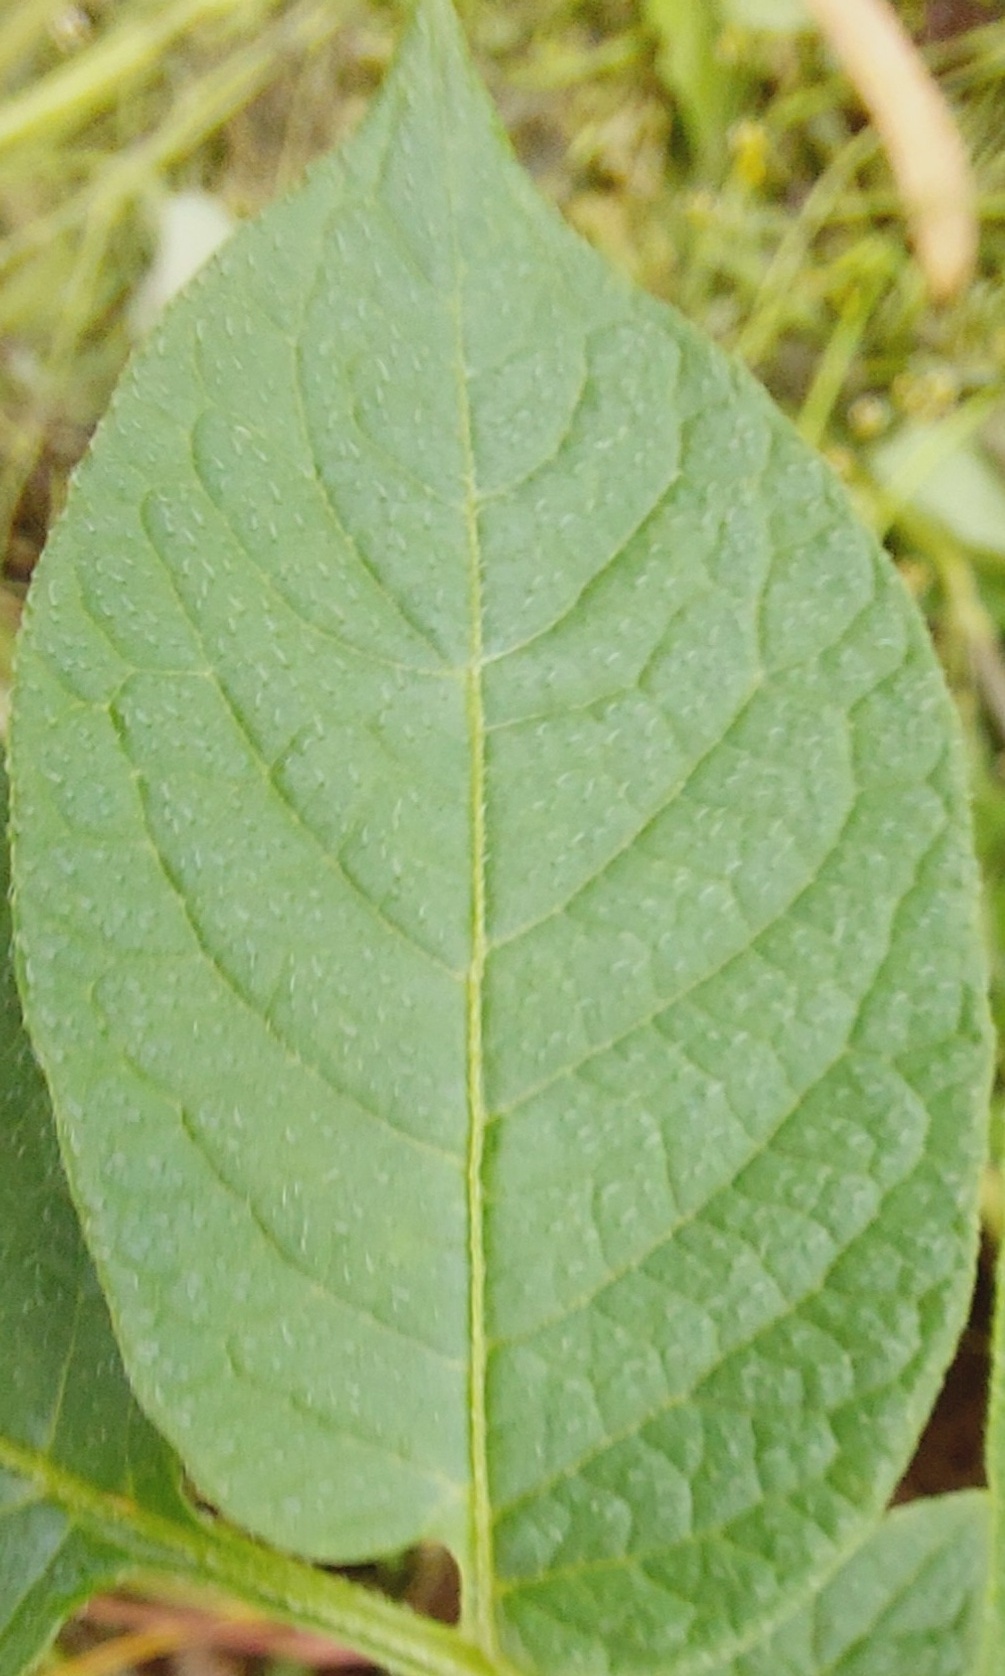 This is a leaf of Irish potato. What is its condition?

healthy
